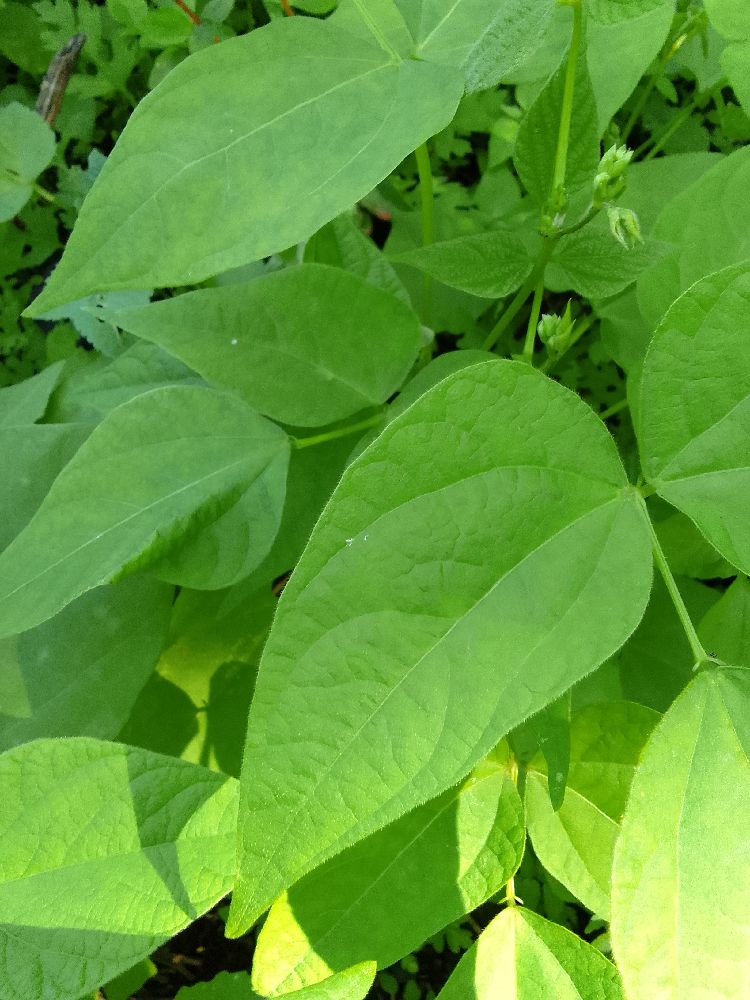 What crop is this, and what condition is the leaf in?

common bean, healthy
